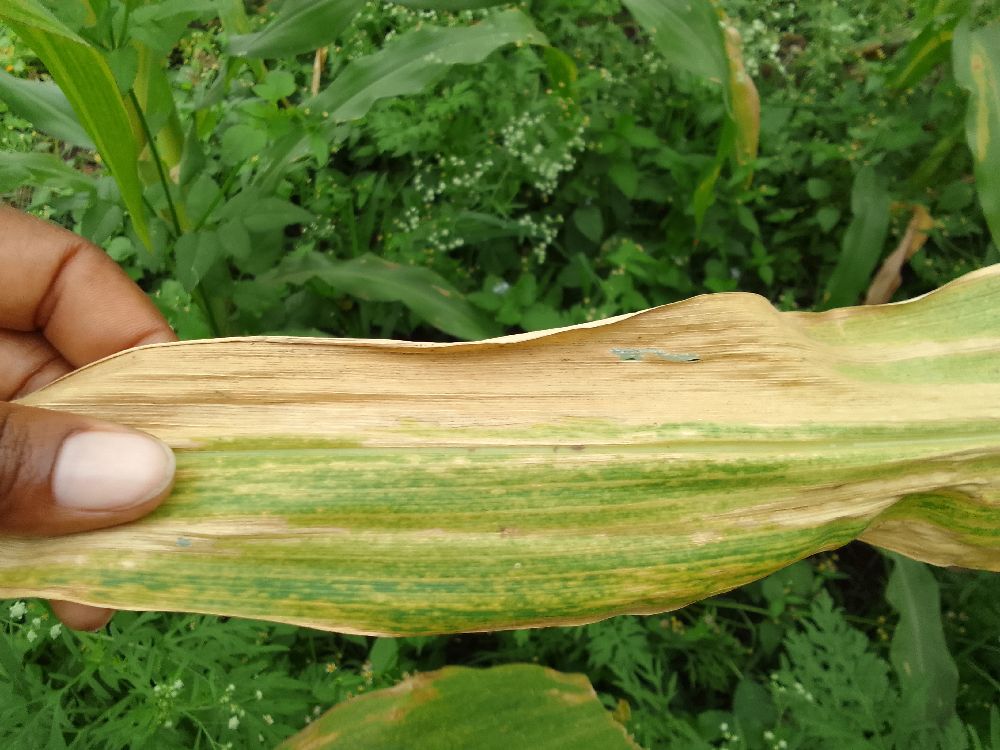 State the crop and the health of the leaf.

maize, maize lethal necrosis
